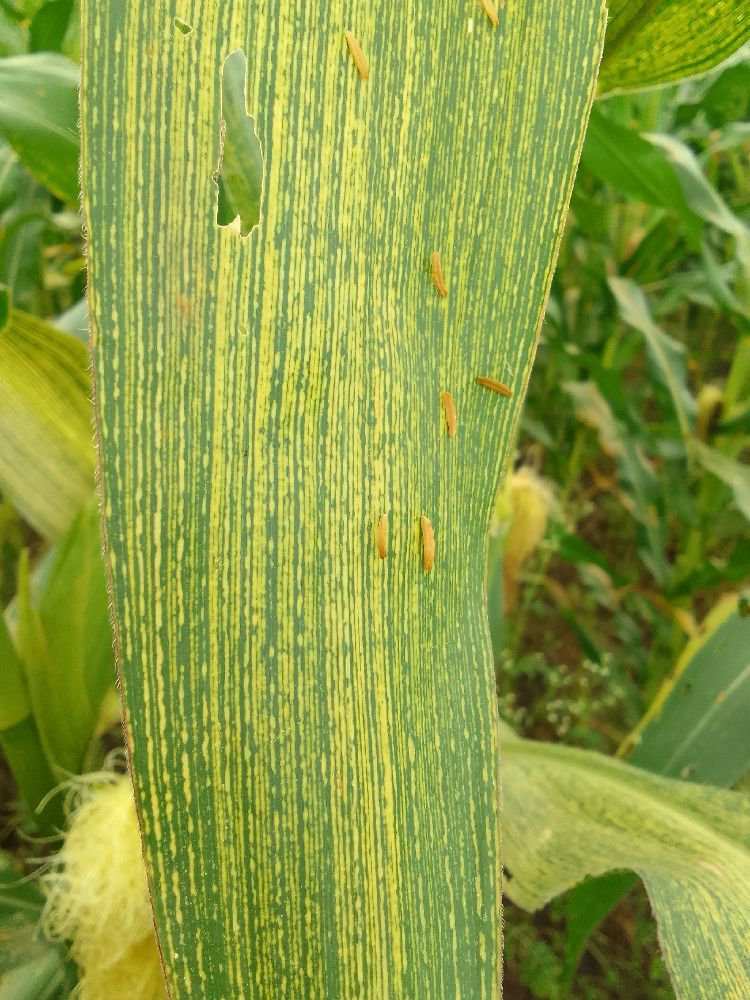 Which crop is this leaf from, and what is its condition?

maize, maize streak virus
